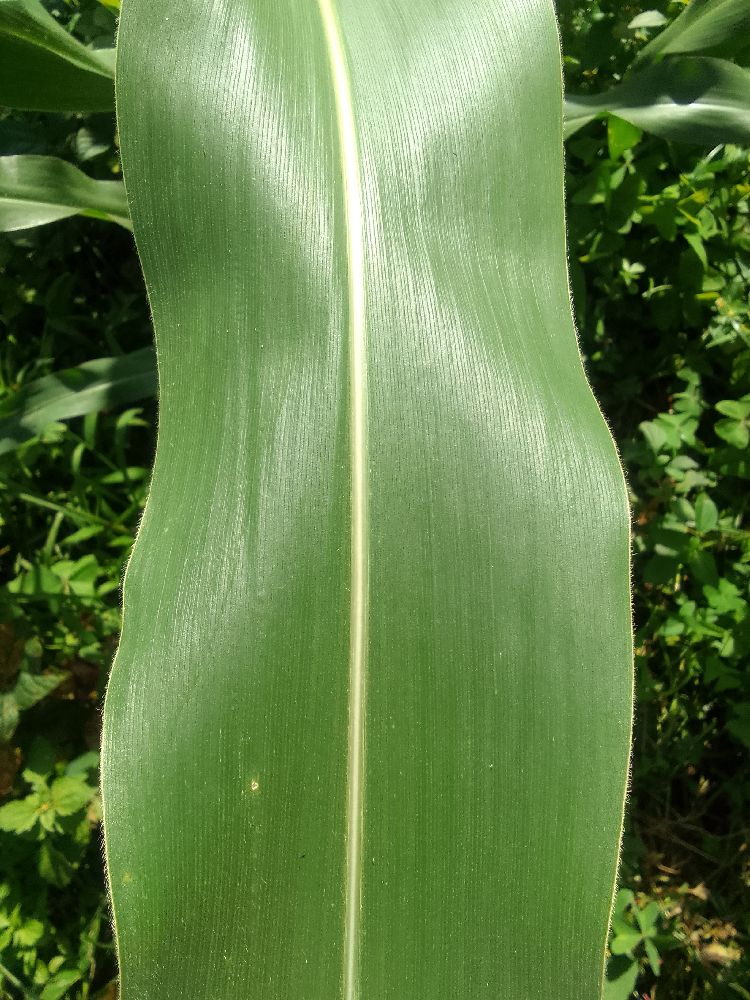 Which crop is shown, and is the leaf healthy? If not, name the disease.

maize, healthy
